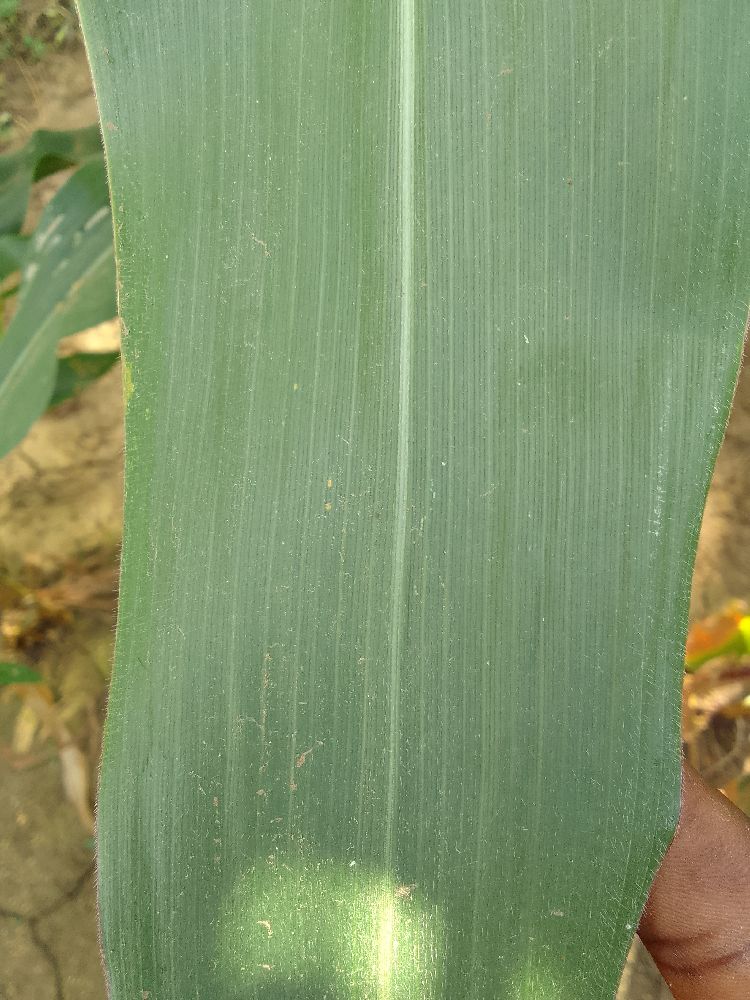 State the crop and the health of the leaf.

maize, healthy
